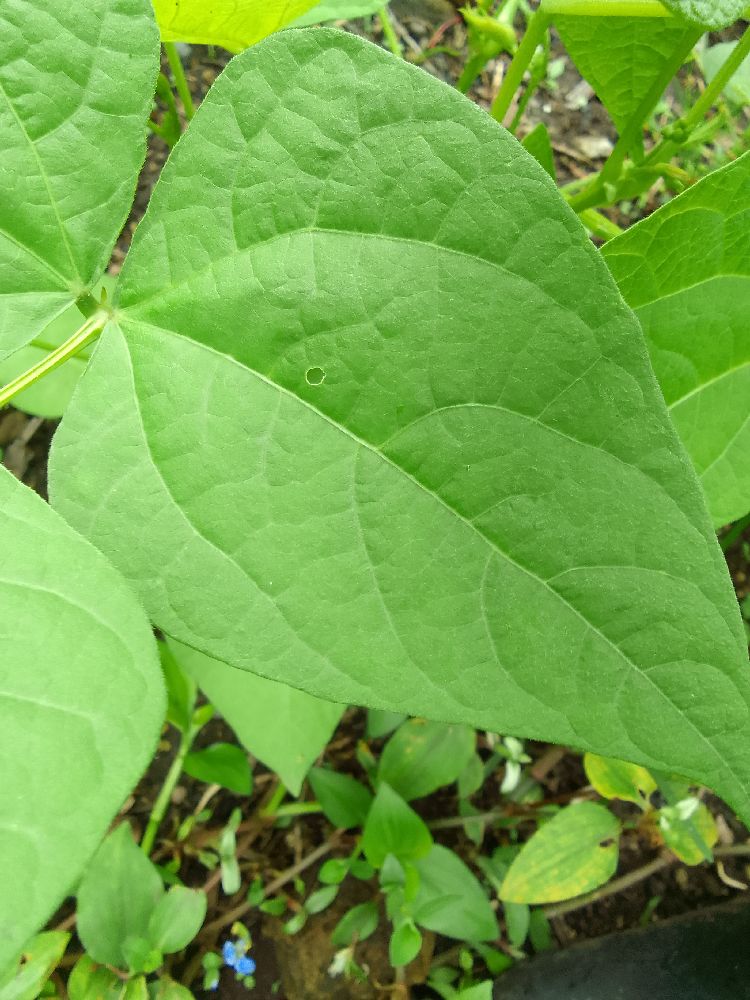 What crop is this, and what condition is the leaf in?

common bean, healthy
